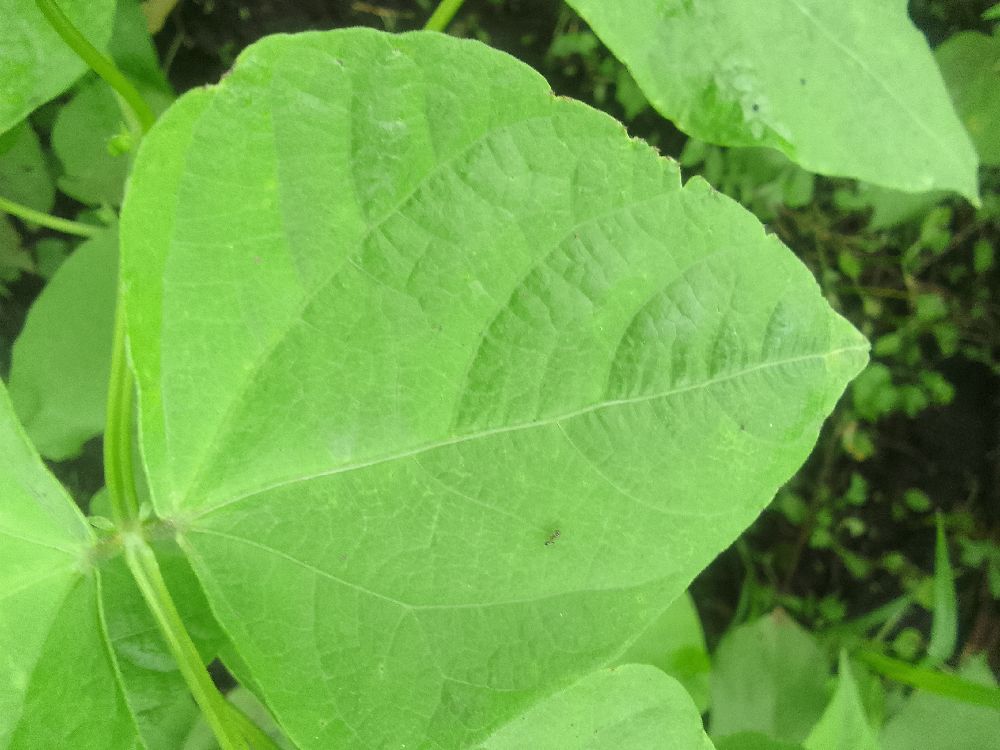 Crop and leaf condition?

common bean, healthy
